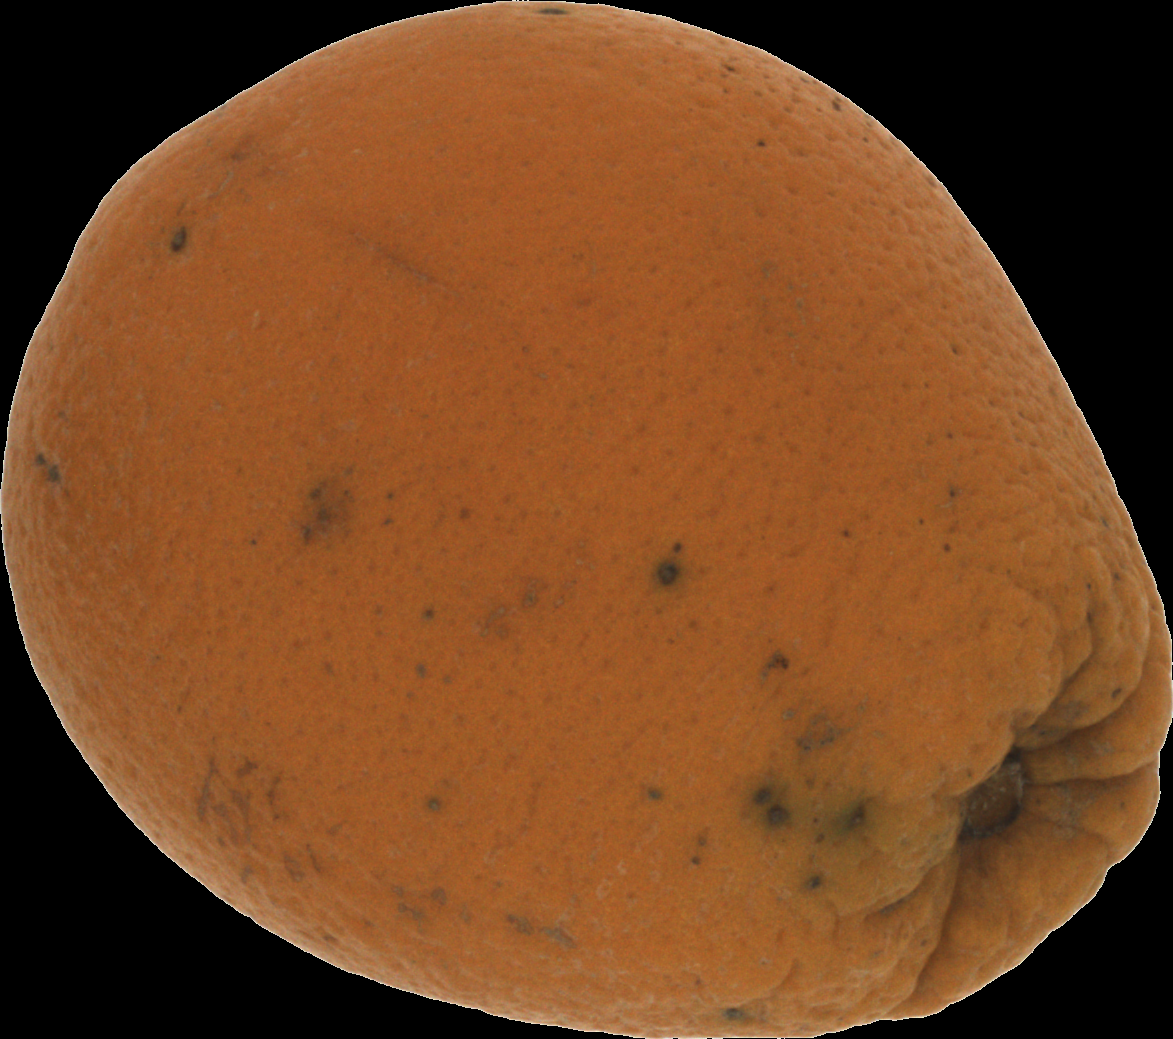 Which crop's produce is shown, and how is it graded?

orange, bad
